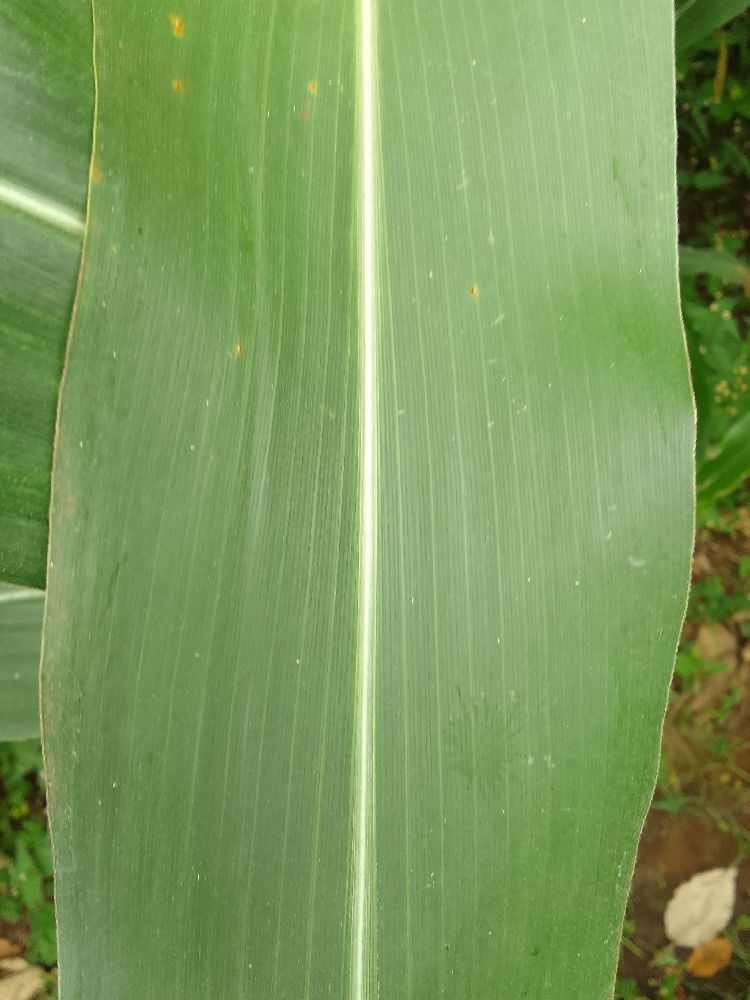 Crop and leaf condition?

maize, healthy
